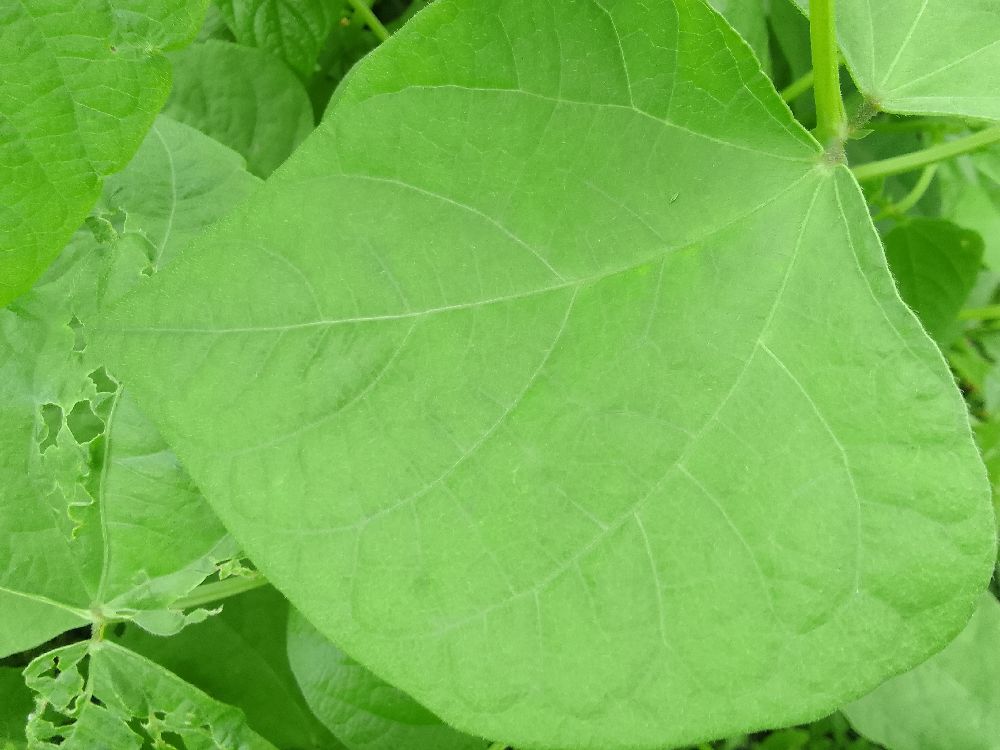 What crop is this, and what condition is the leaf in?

common bean, healthy
